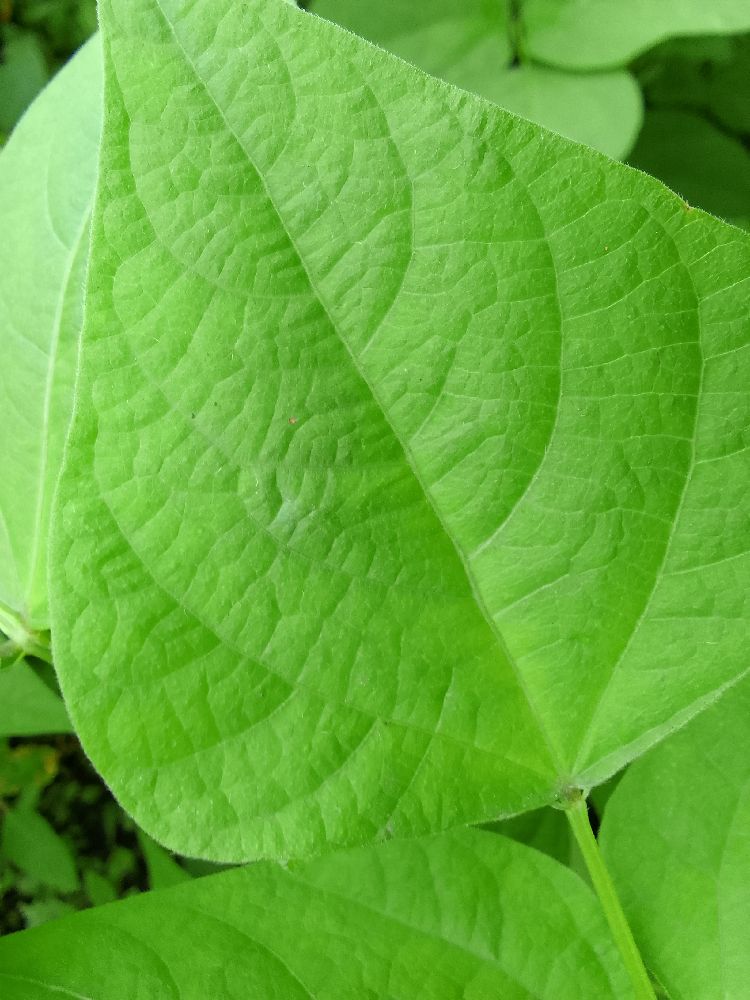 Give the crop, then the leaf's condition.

common bean, healthy
